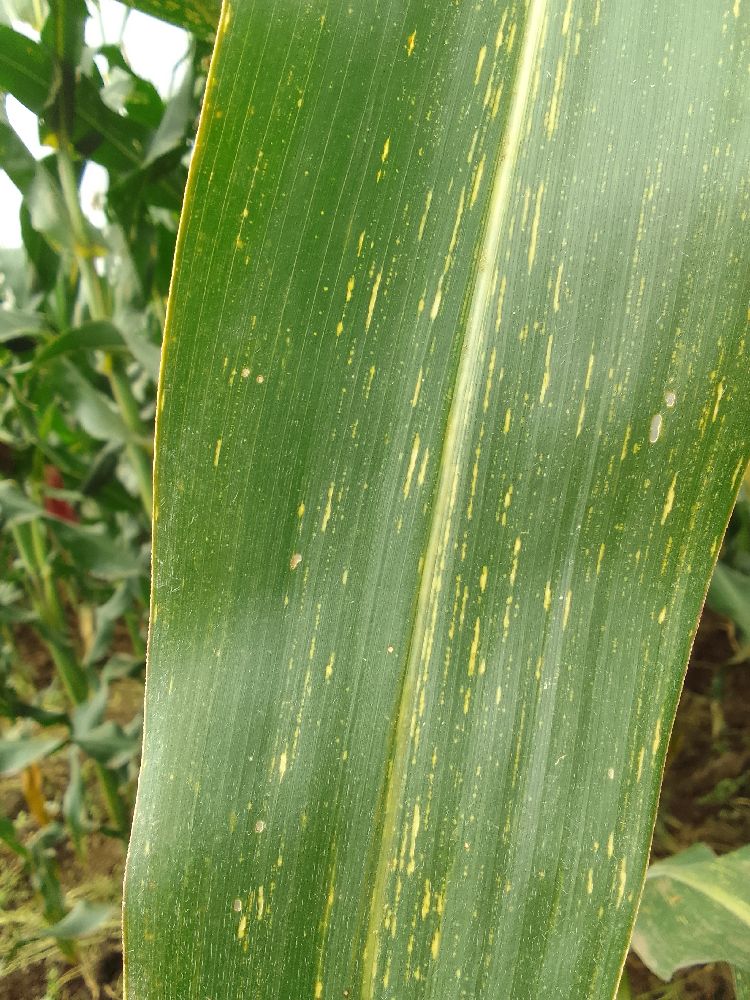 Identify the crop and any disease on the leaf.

maize, maize streak virus
